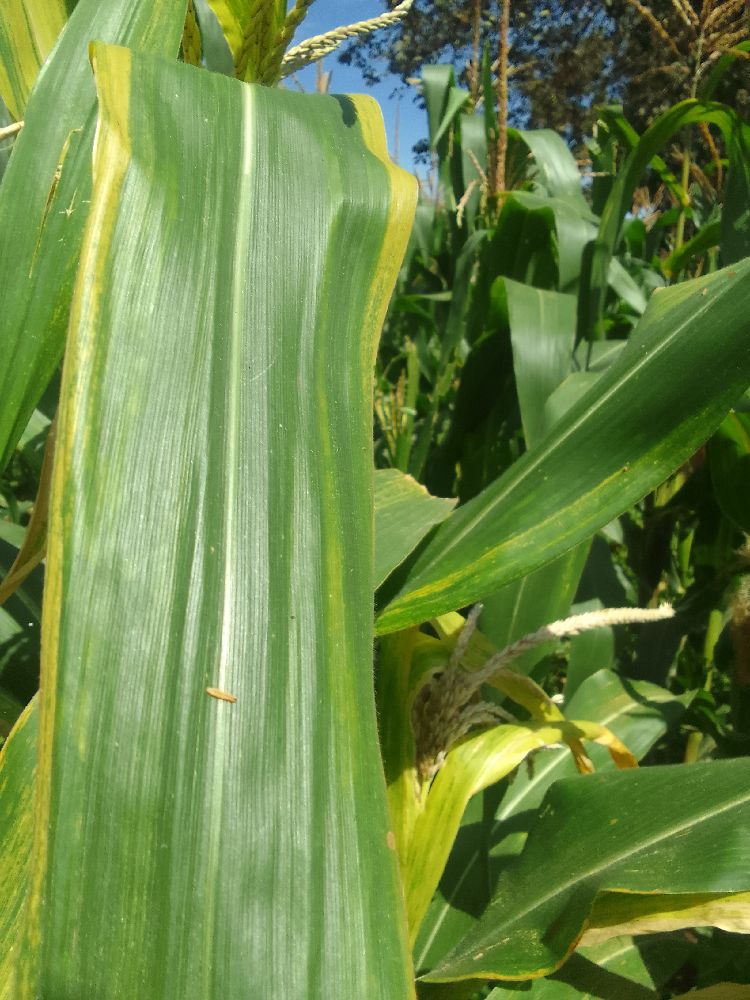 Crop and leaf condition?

maize, maize lethal necrosis
